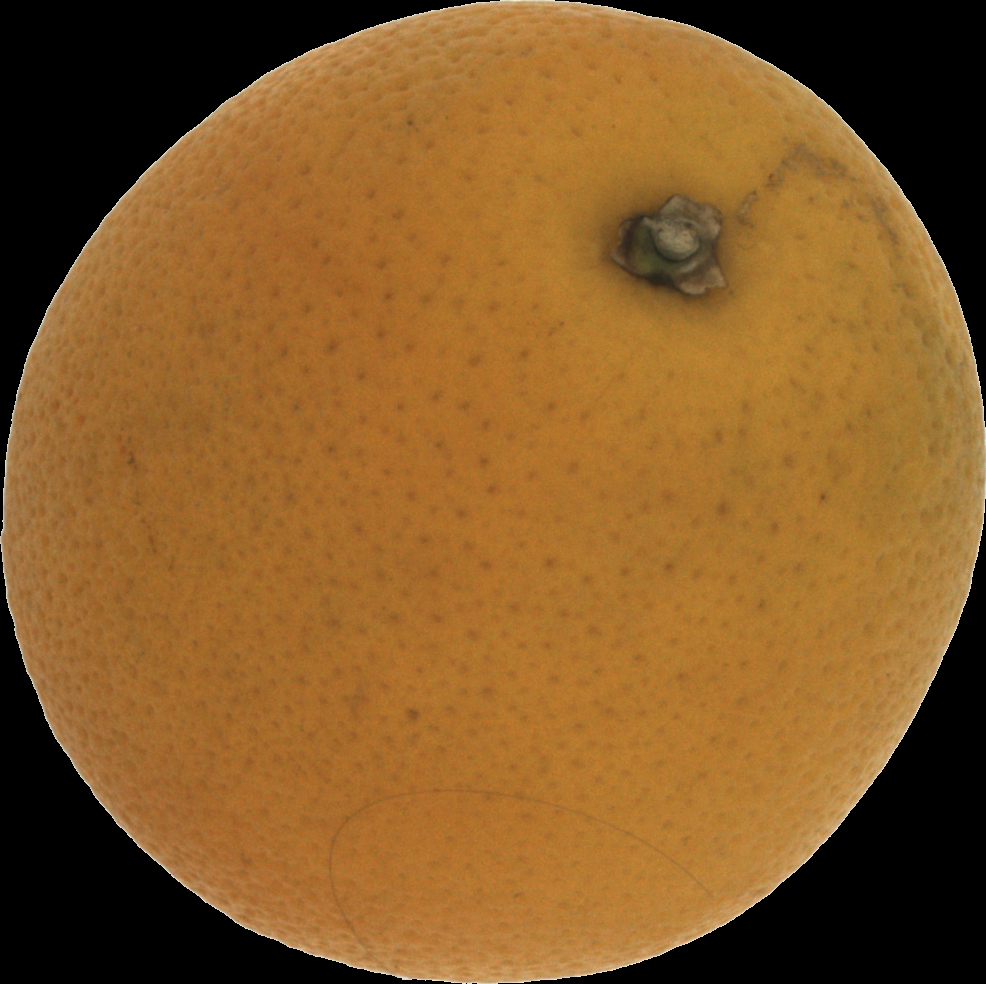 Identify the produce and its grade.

orange, bad
